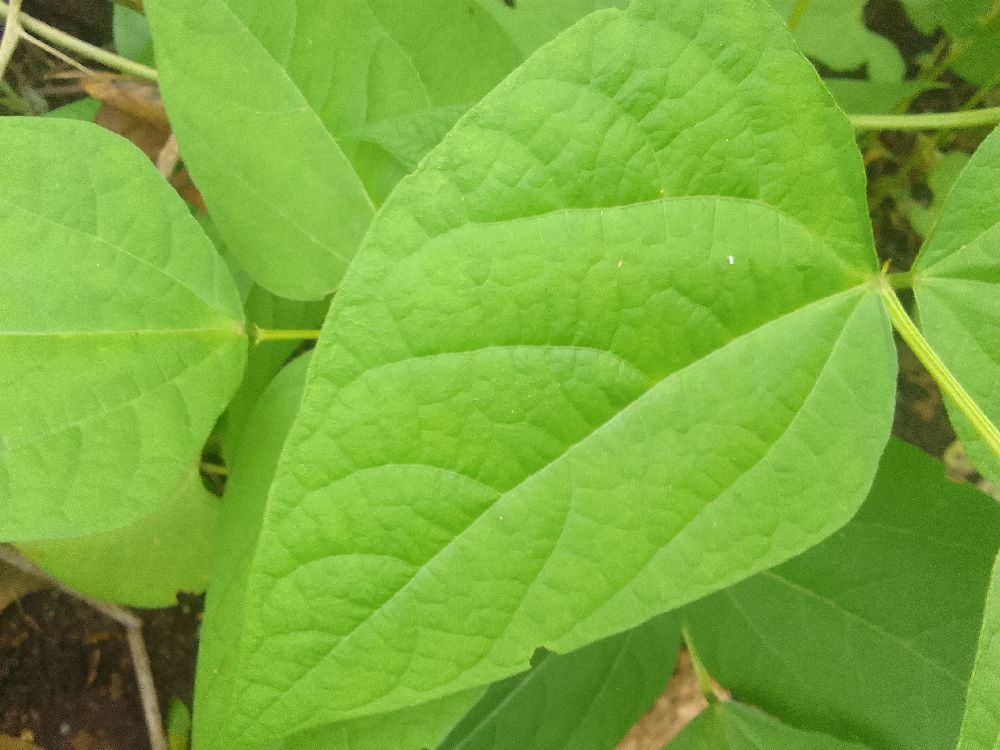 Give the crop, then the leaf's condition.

common bean, healthy
